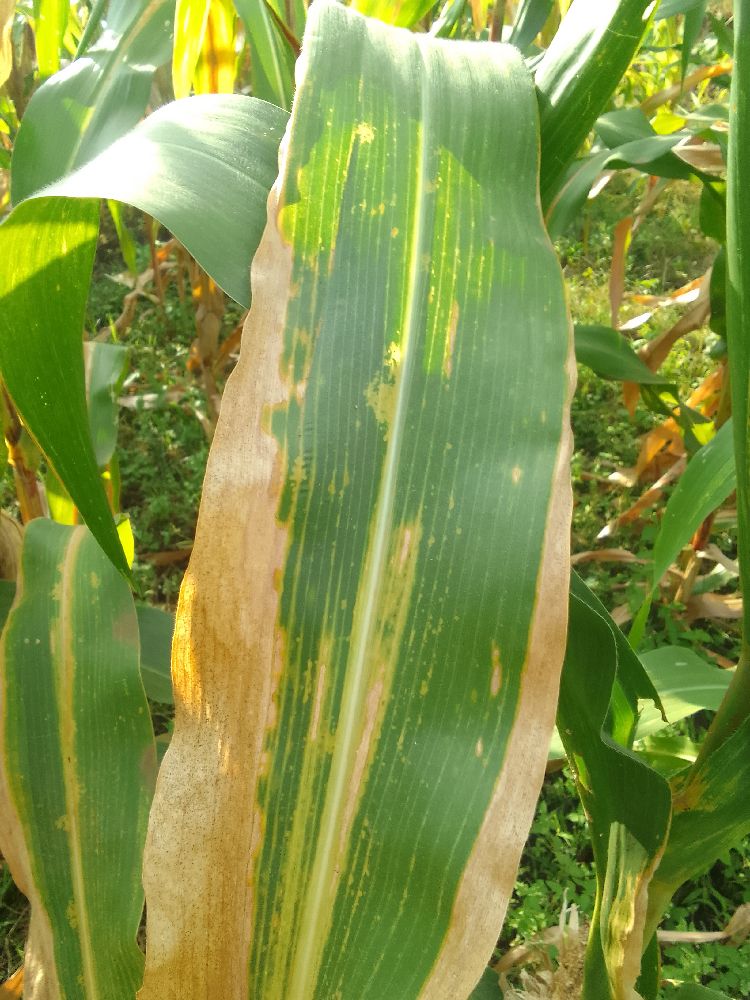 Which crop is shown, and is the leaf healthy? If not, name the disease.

maize, maize lethal necrosis
